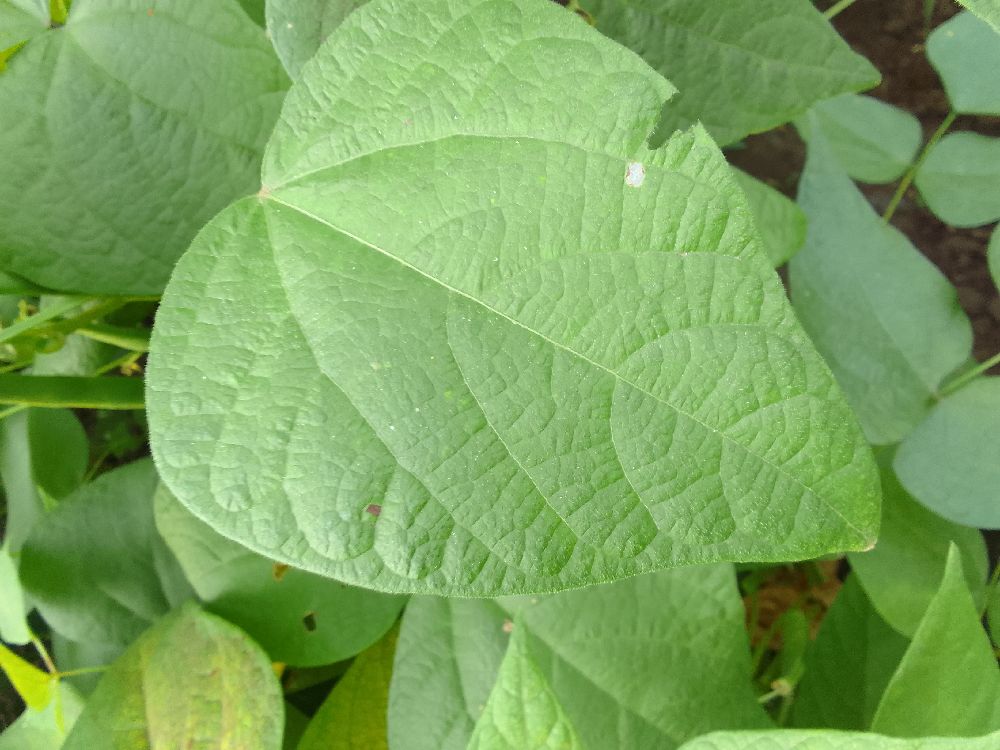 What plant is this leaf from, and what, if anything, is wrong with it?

common bean, healthy
